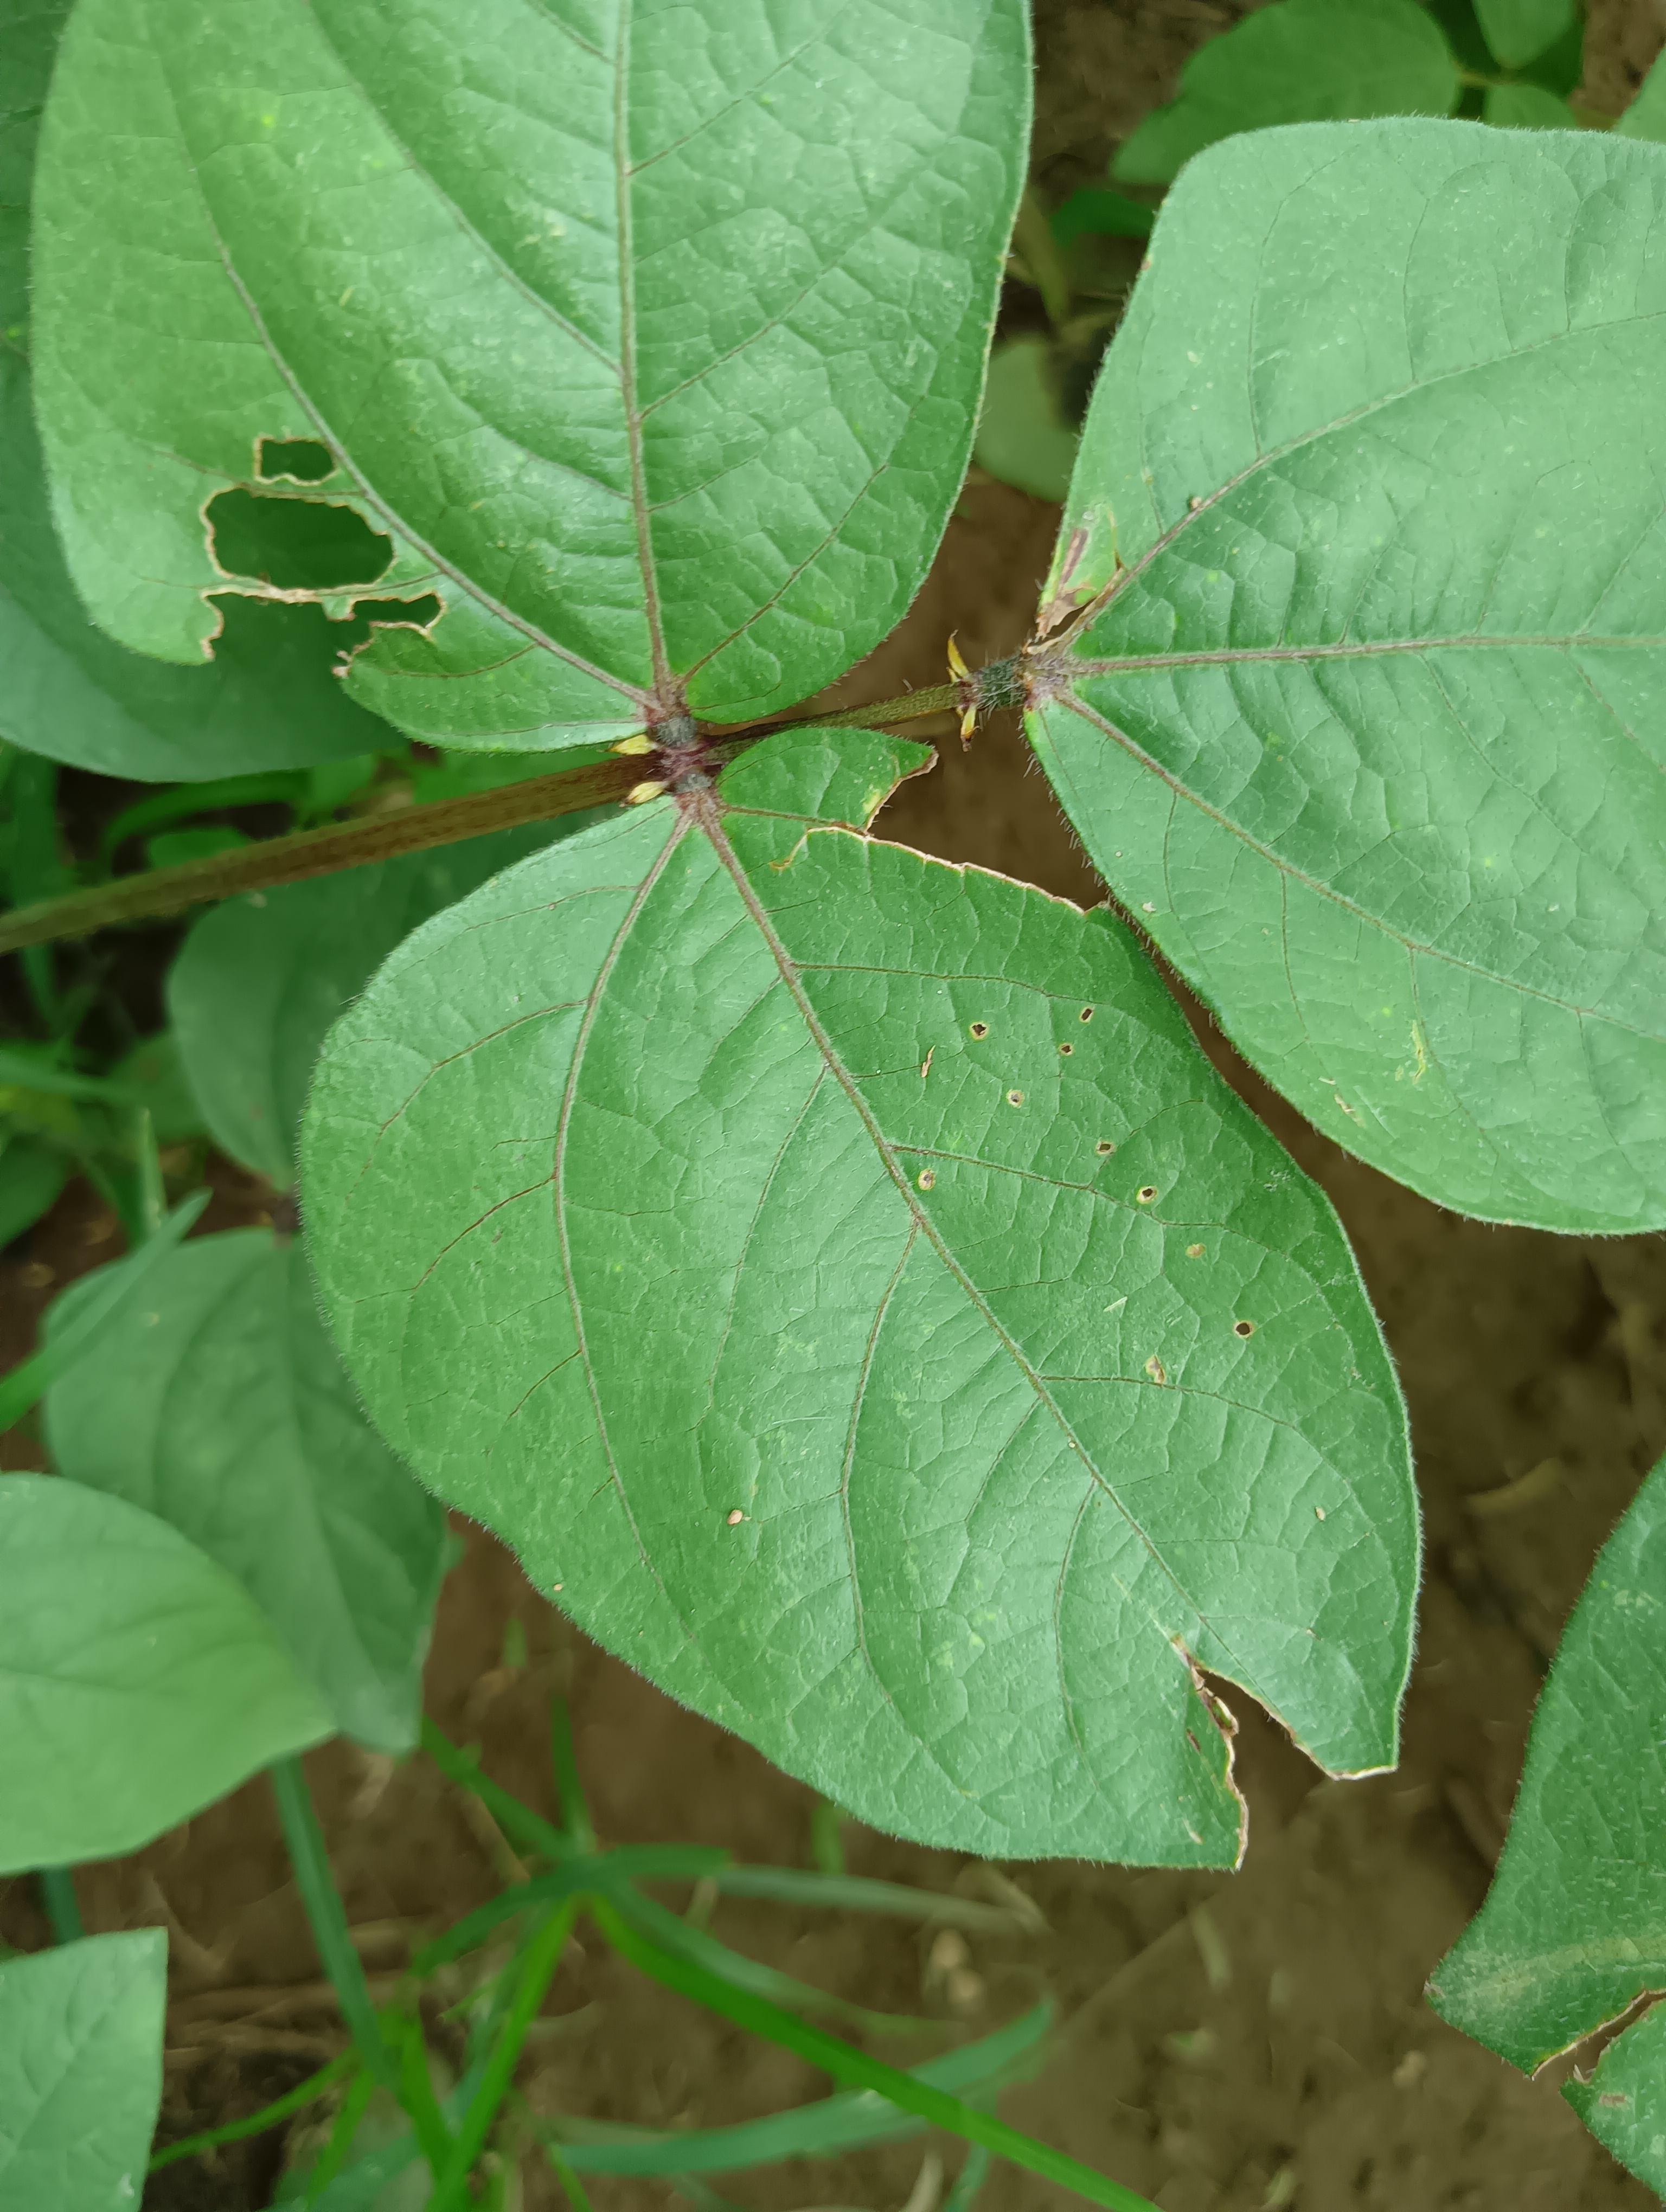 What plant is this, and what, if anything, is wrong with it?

mungbean, healthy
